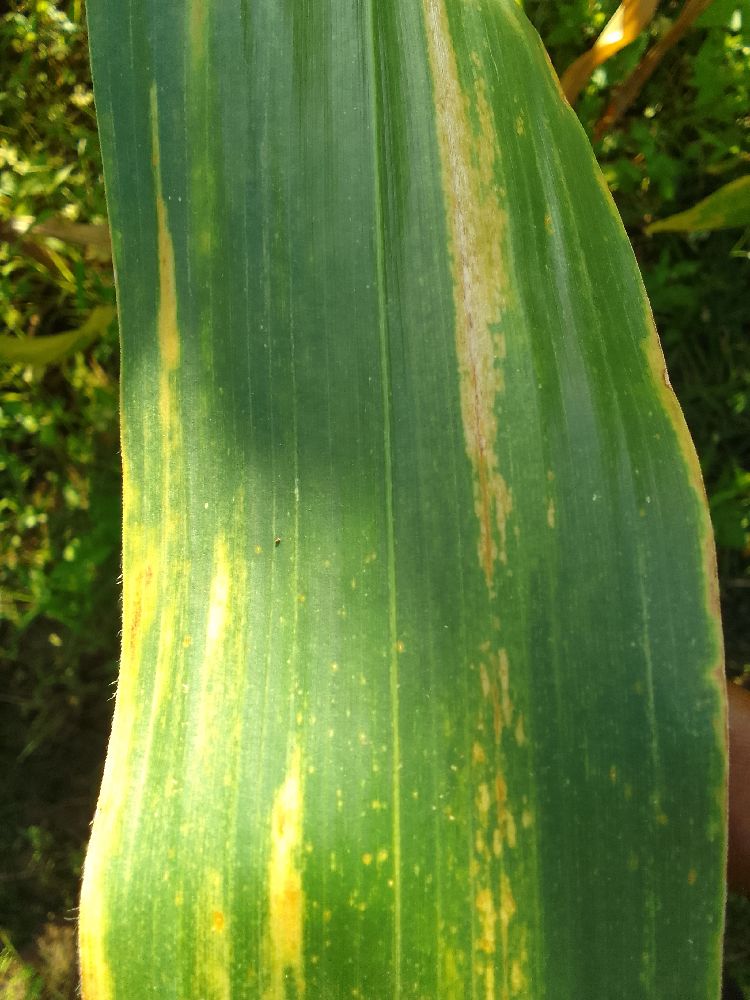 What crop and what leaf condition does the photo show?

maize, maize lethal necrosis
